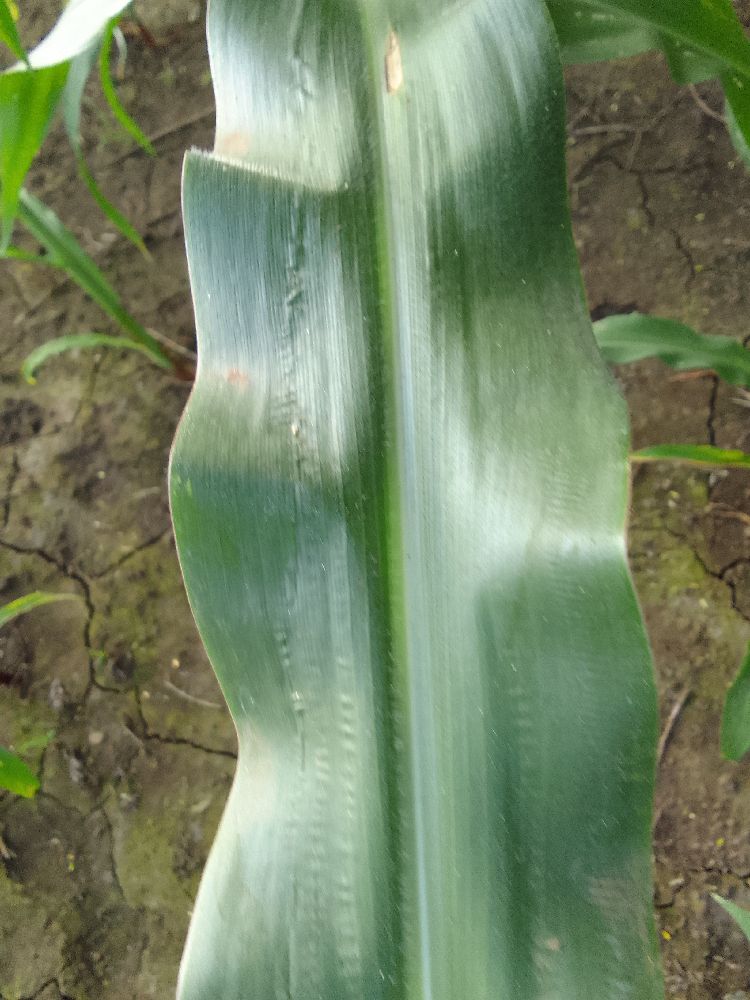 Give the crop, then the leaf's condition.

maize, healthy
